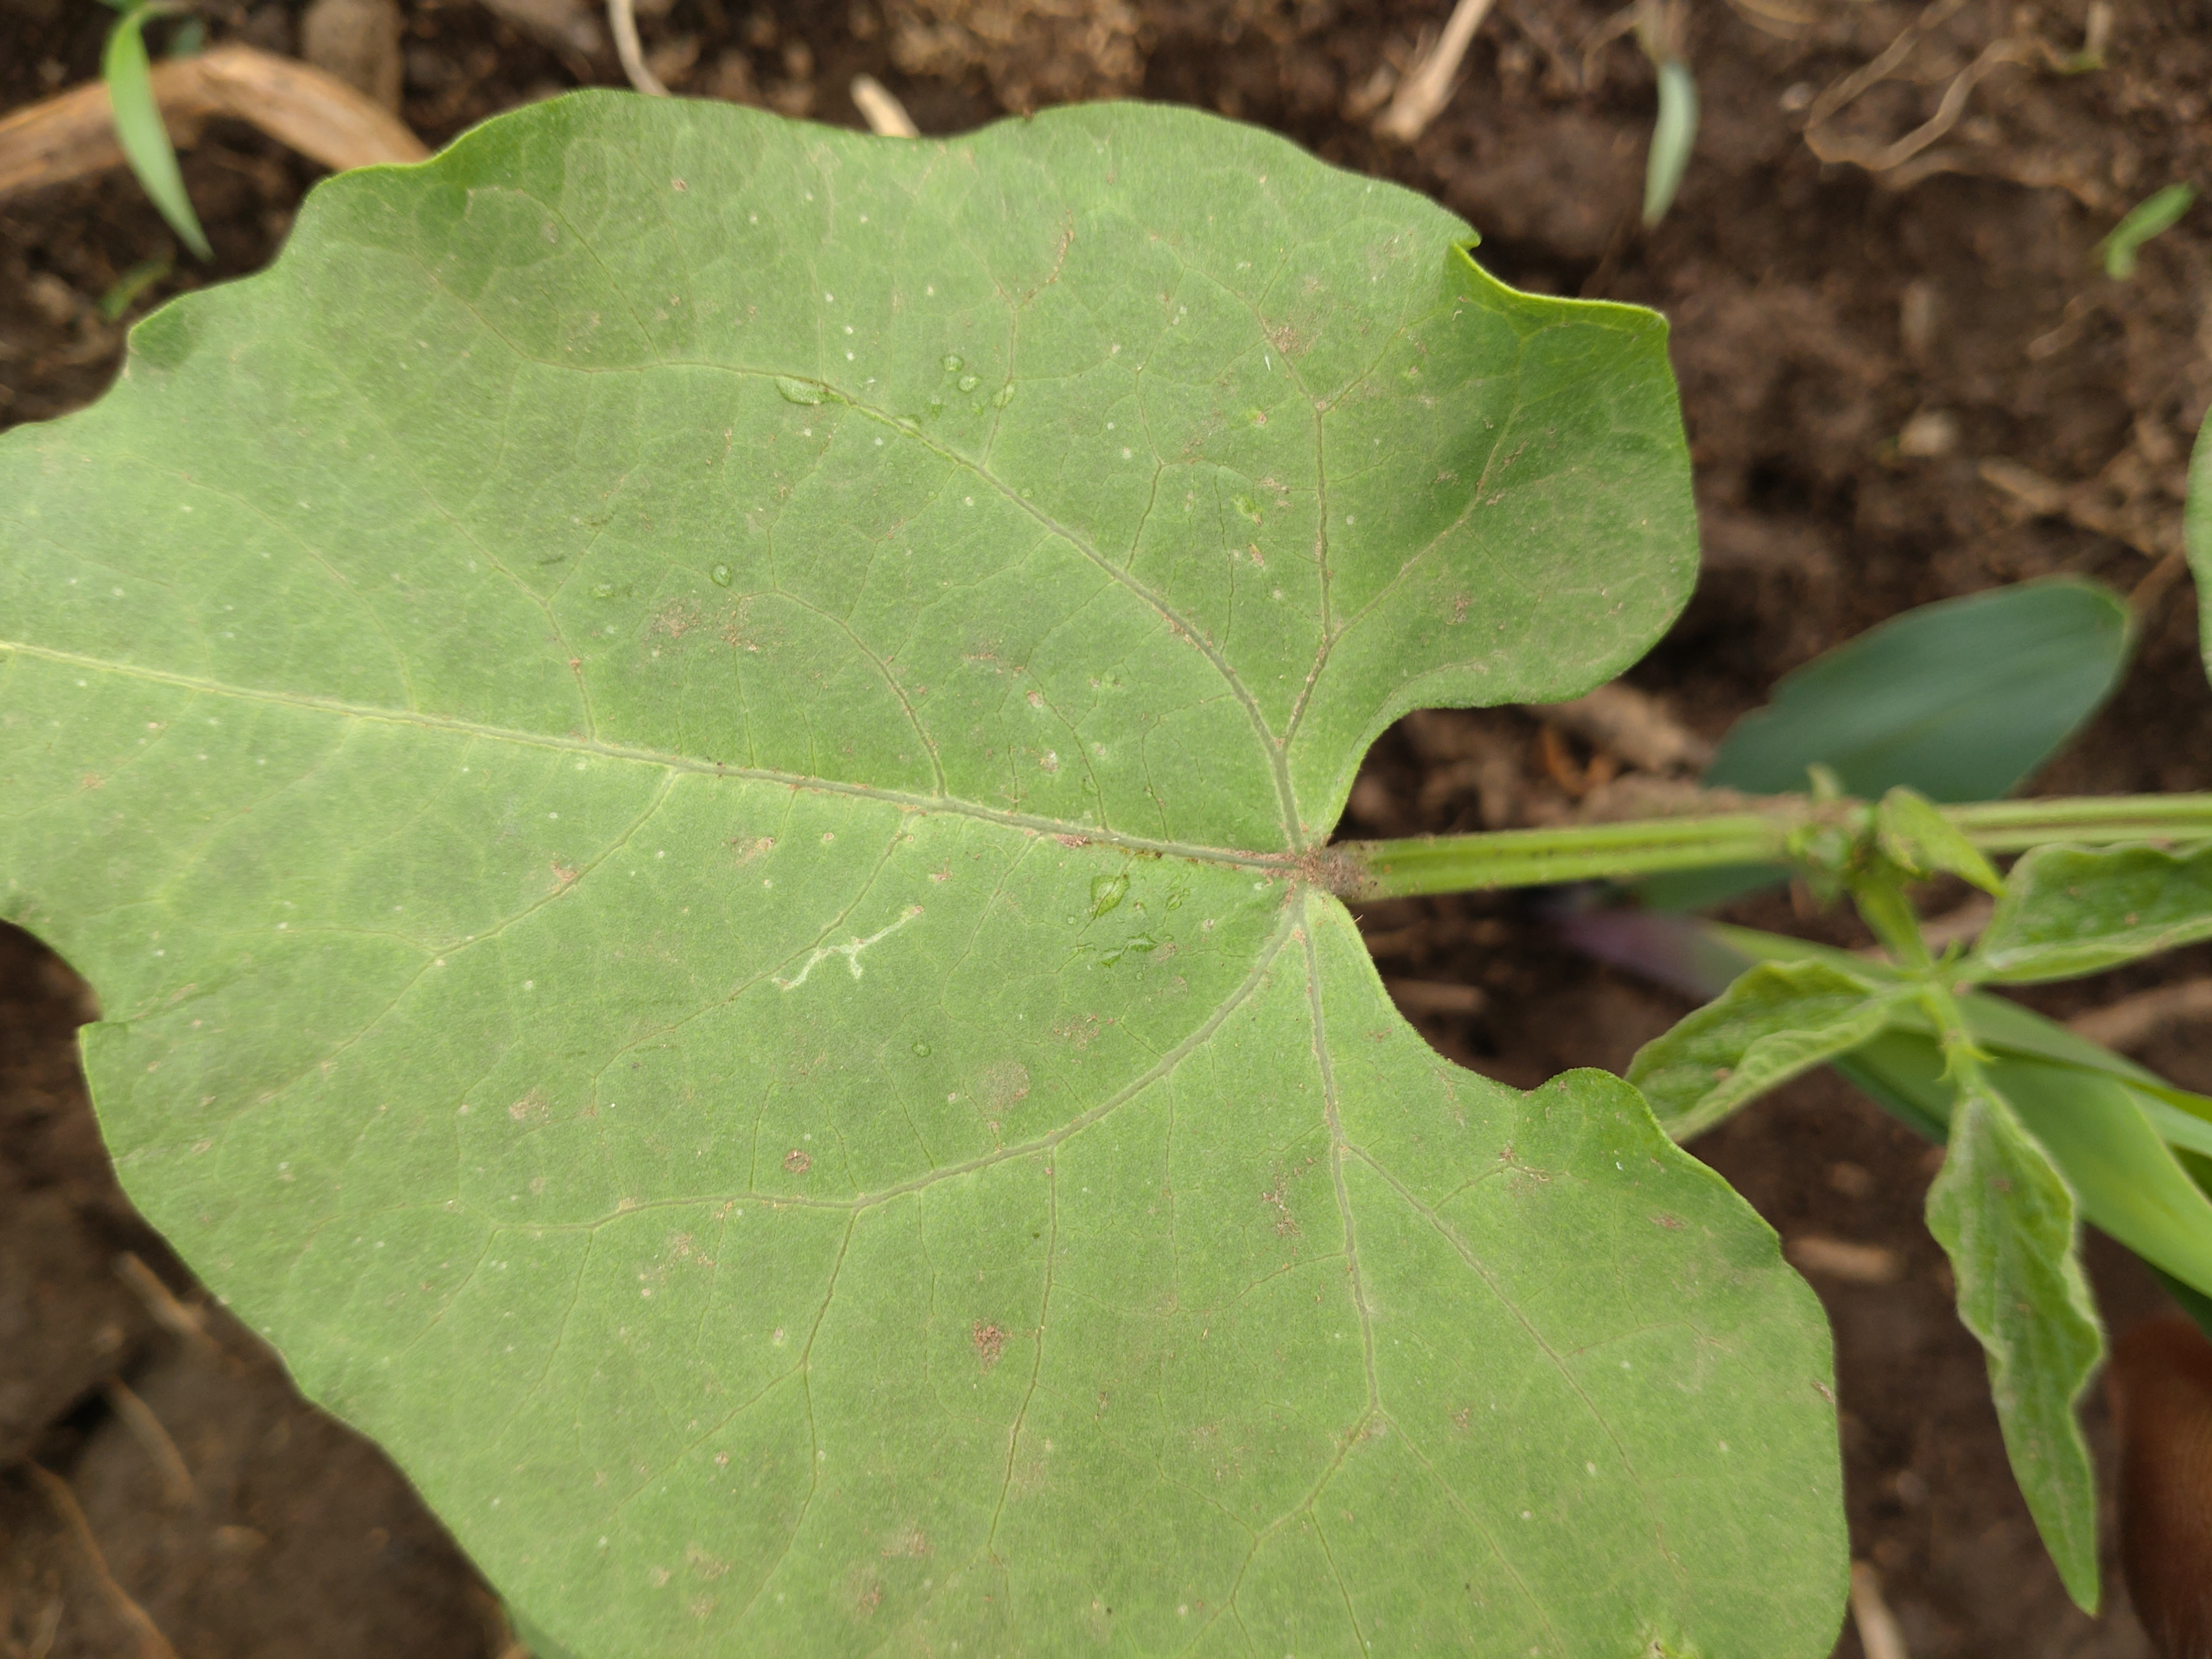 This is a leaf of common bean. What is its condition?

healthy
